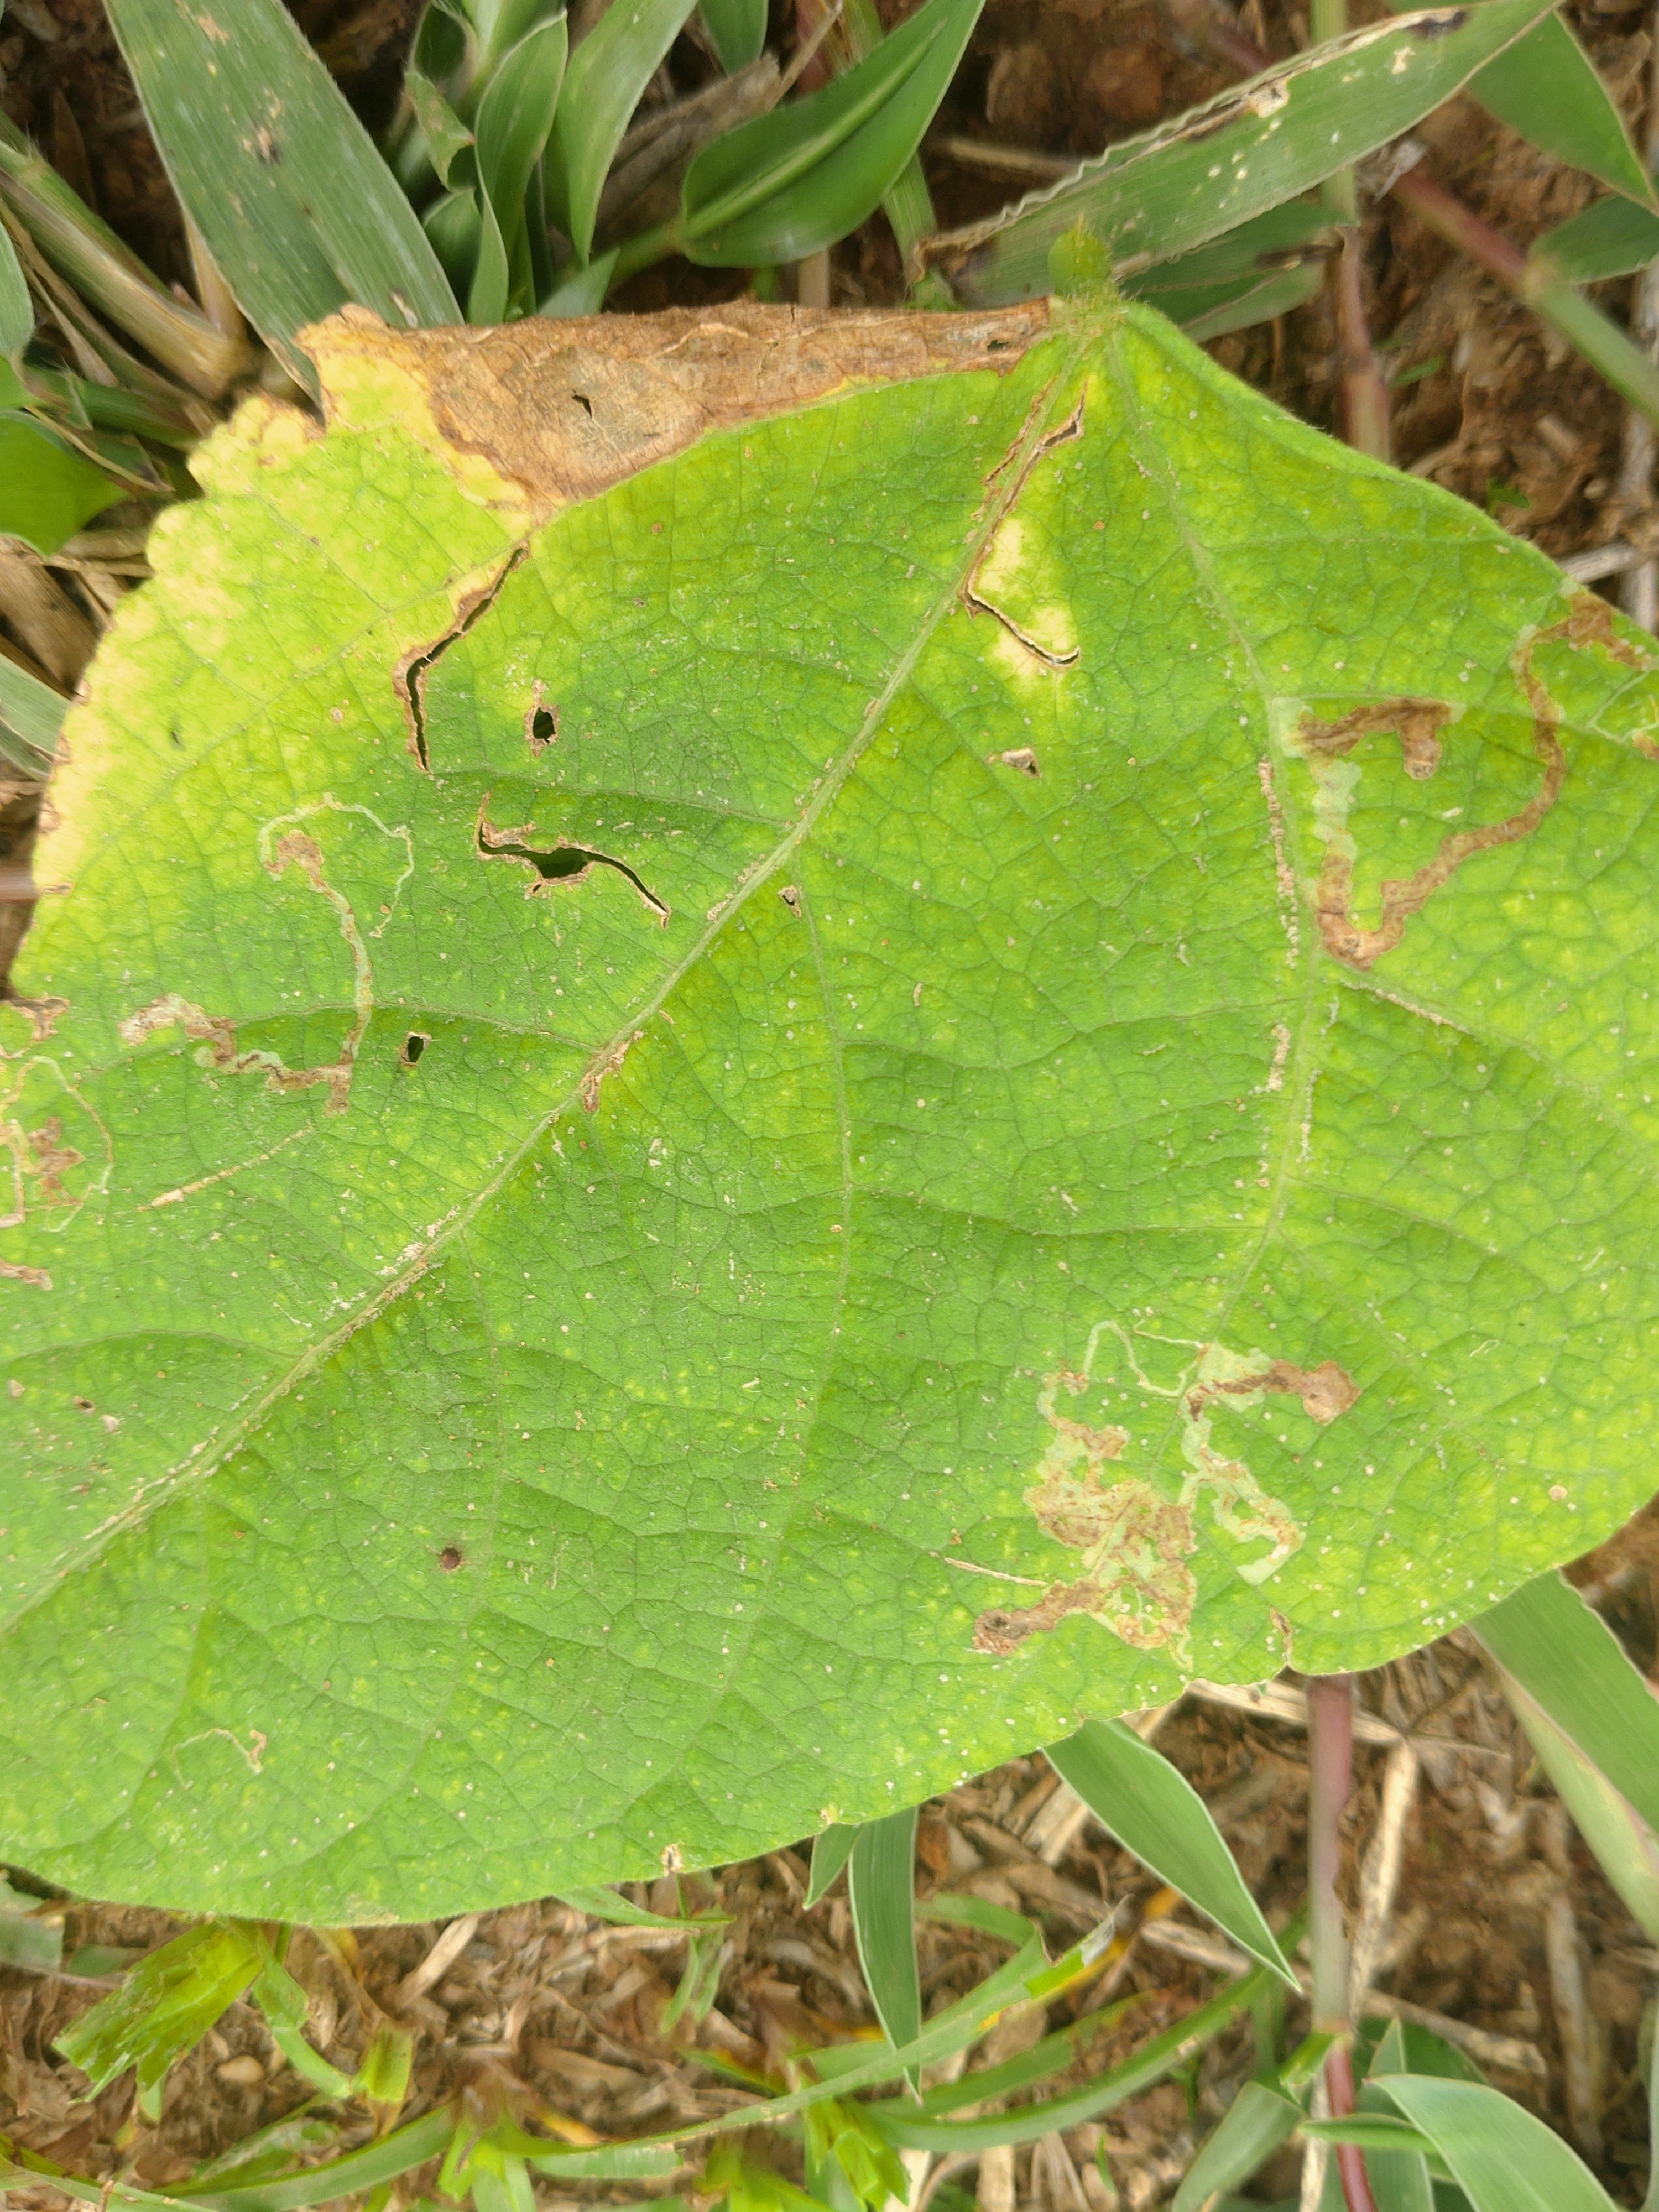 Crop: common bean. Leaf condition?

rust
